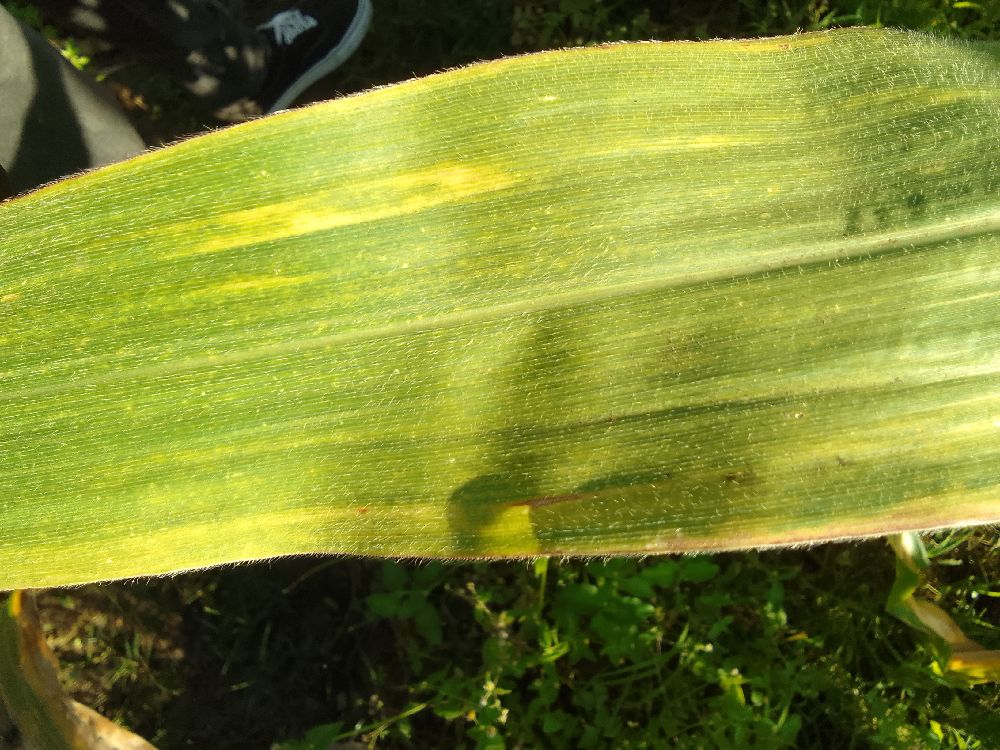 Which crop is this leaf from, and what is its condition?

maize, maize lethal necrosis
